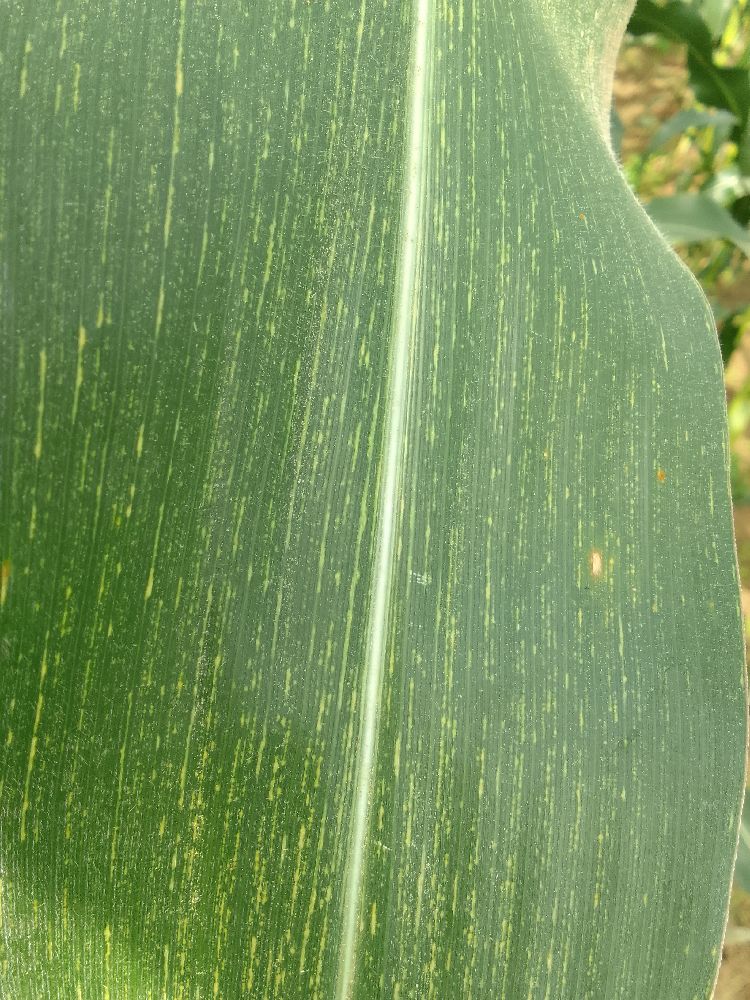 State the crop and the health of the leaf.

maize, maize streak virus
